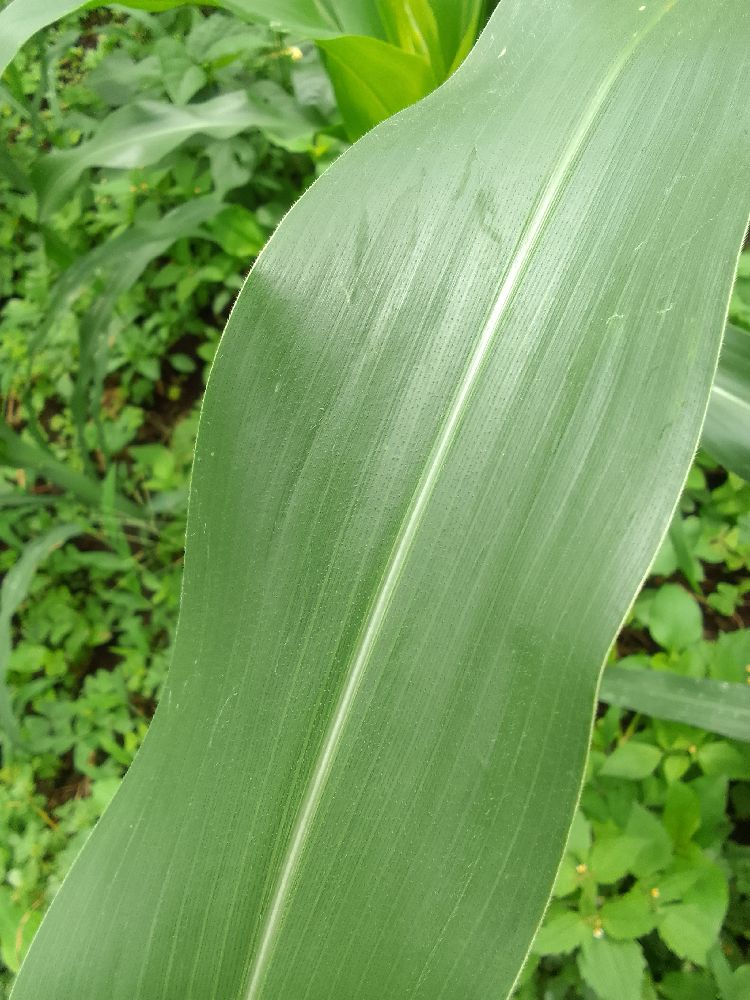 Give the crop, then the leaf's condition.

maize, healthy
